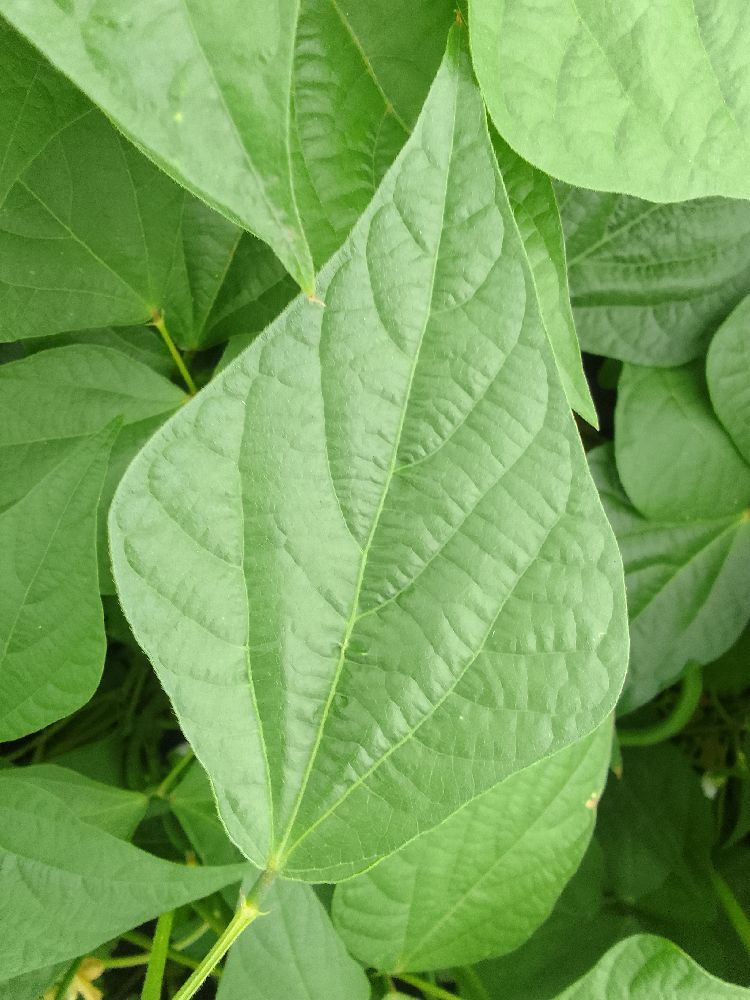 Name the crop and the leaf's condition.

common bean, healthy
